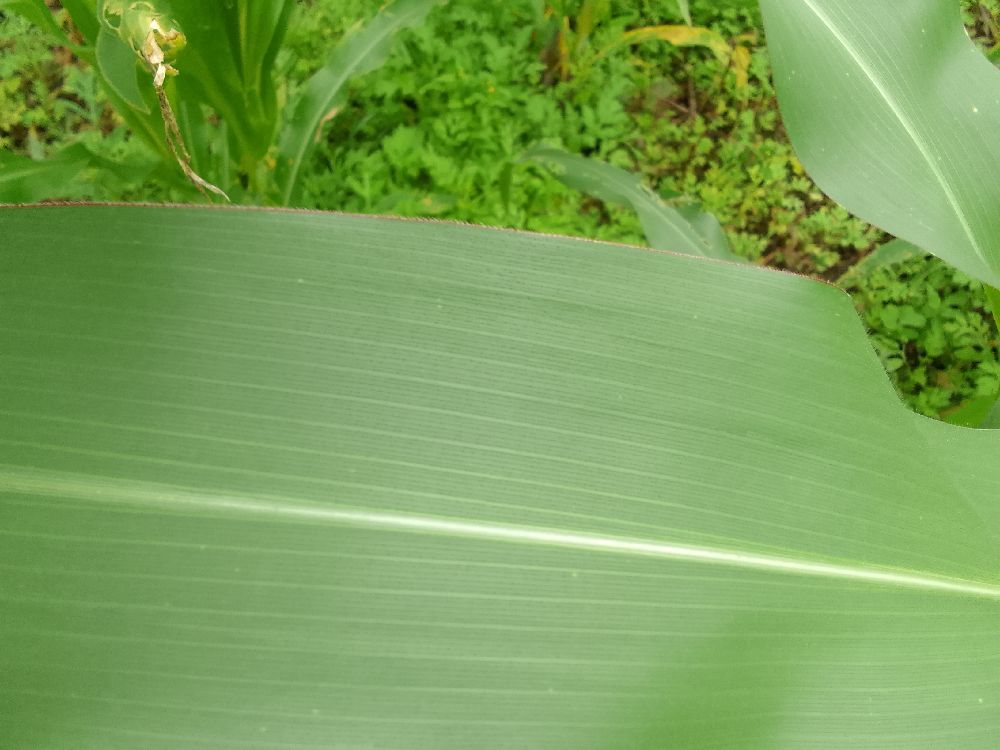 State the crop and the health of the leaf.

maize, healthy
